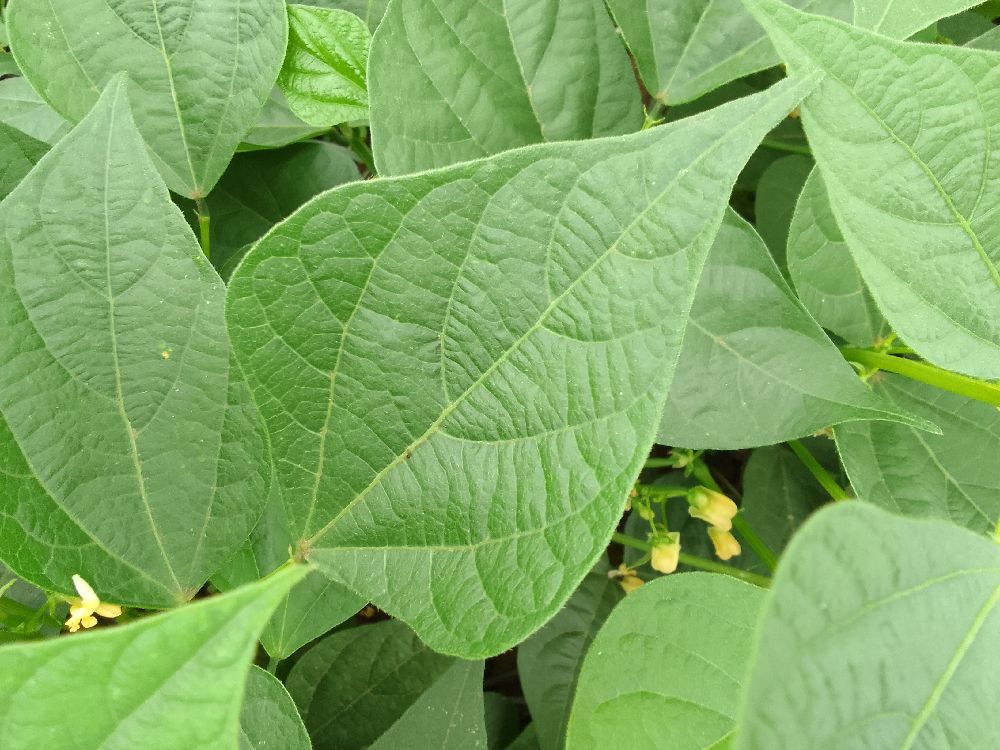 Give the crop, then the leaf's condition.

common bean, healthy
